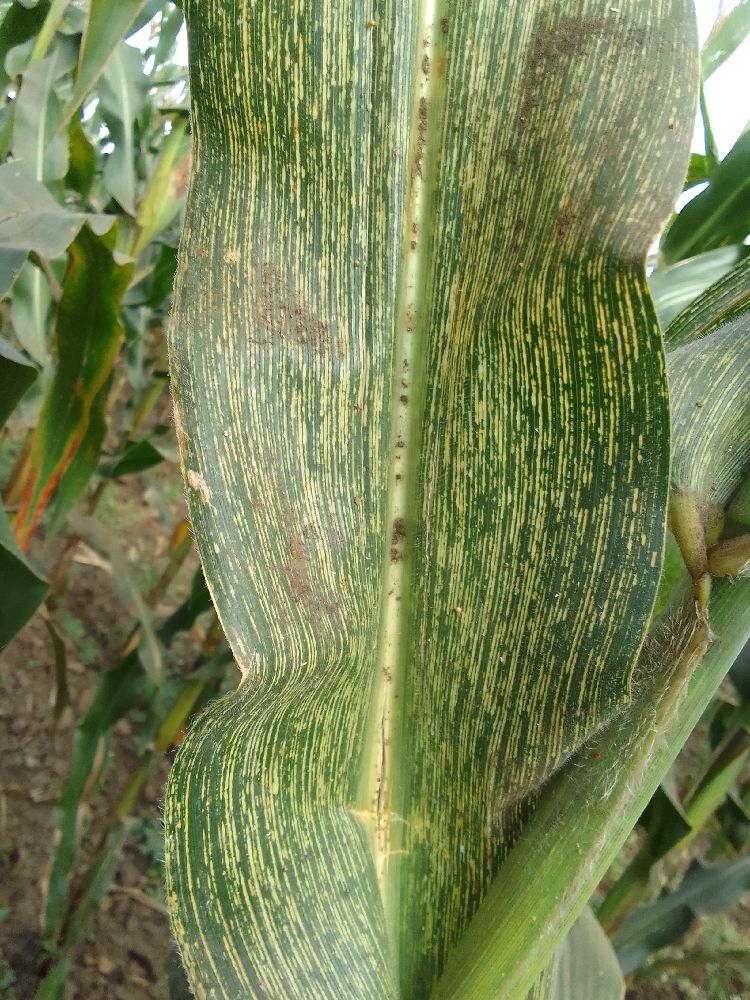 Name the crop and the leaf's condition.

maize, maize streak virus
